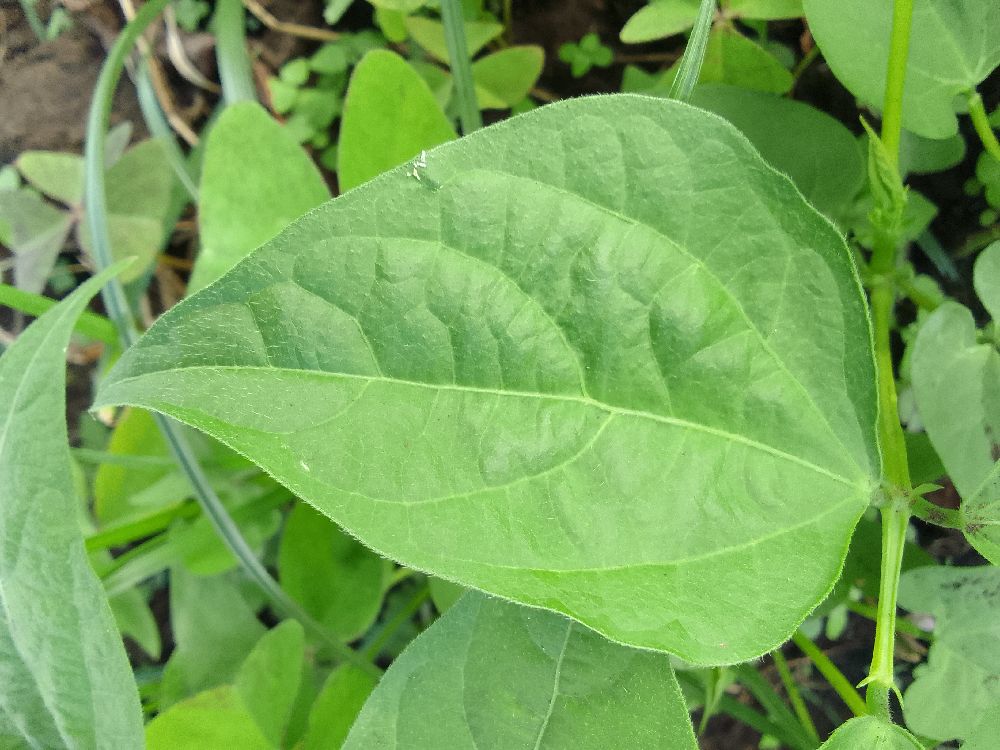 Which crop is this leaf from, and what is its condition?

common bean, healthy
